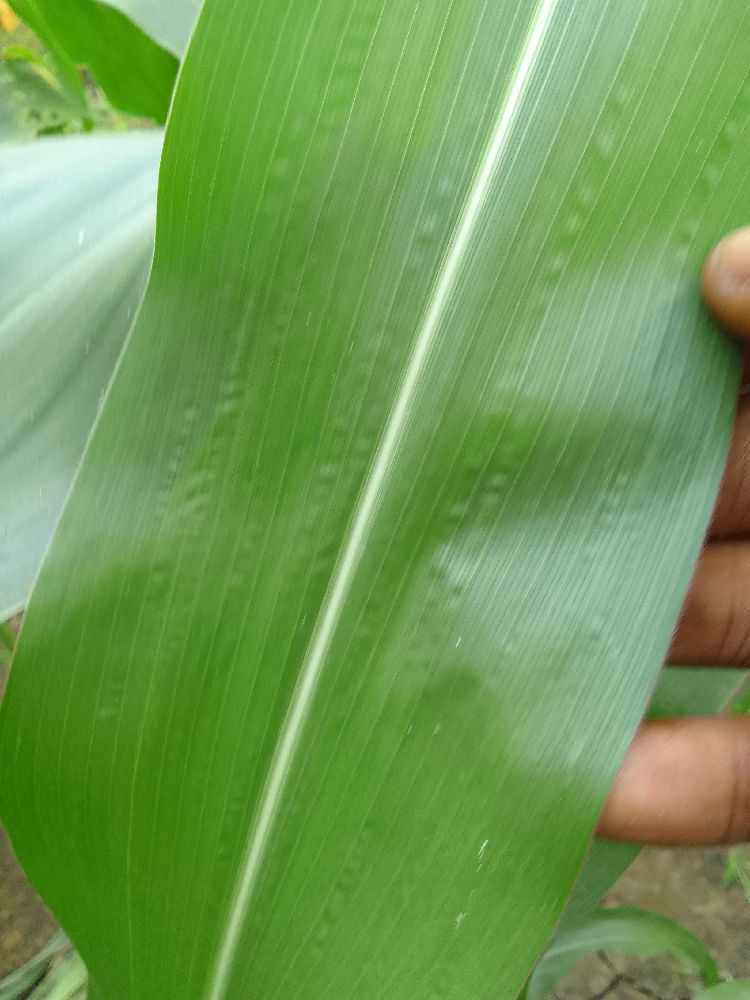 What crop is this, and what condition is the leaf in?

maize, healthy
